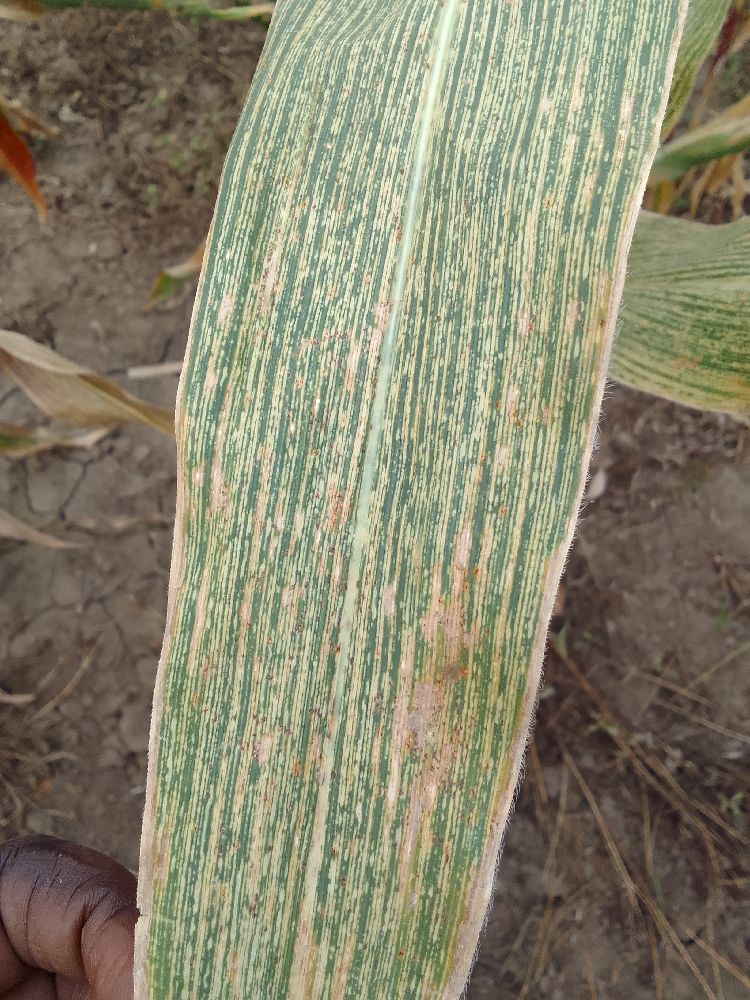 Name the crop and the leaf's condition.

maize, maize streak virus
